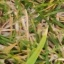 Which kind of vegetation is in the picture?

grass
